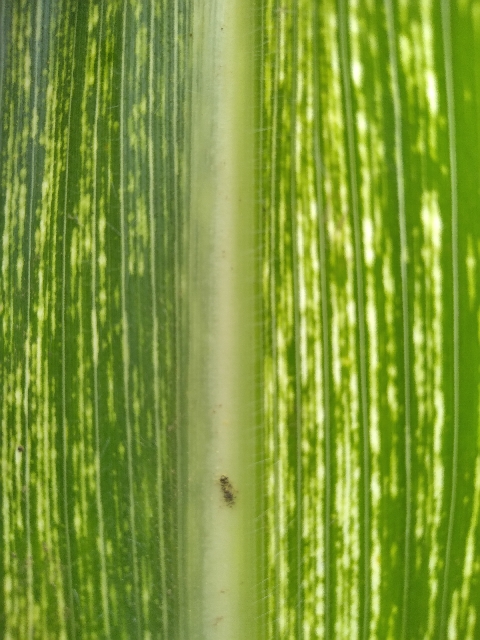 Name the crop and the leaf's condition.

maize, maize streak virus
